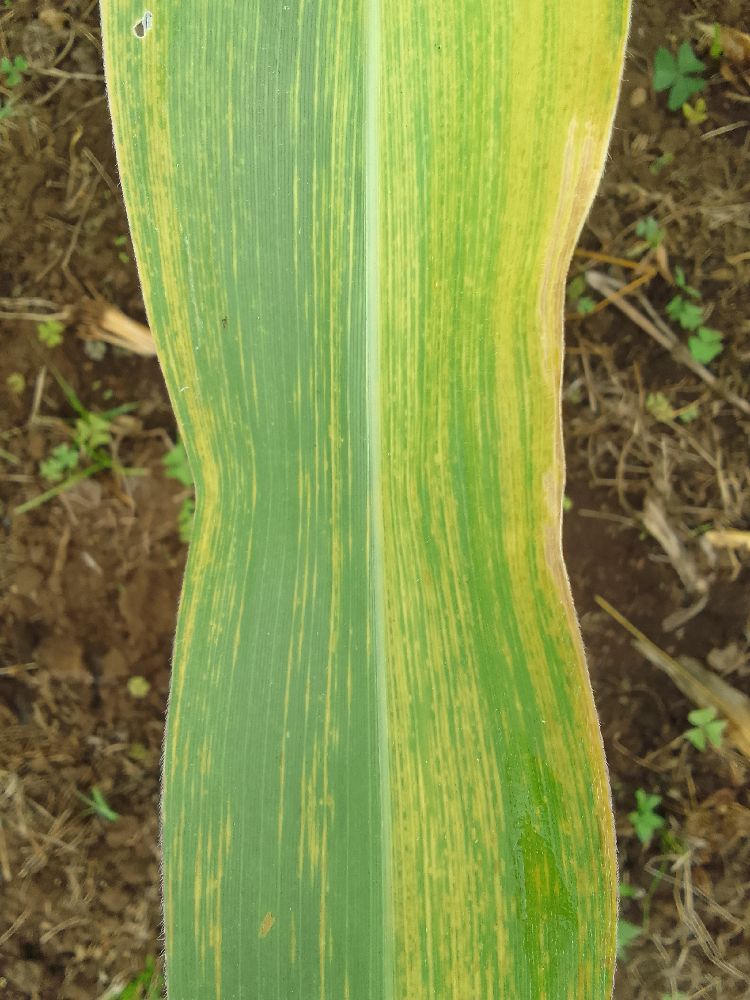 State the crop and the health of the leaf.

maize, maize lethal necrosis
